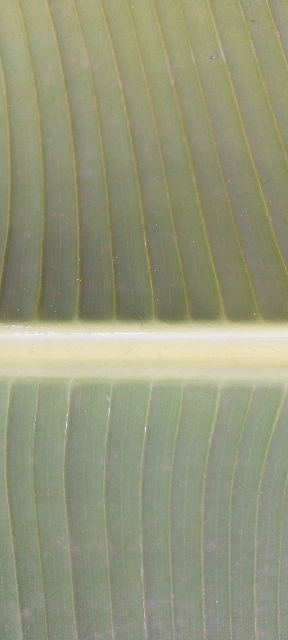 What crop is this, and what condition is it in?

banana, healthy
